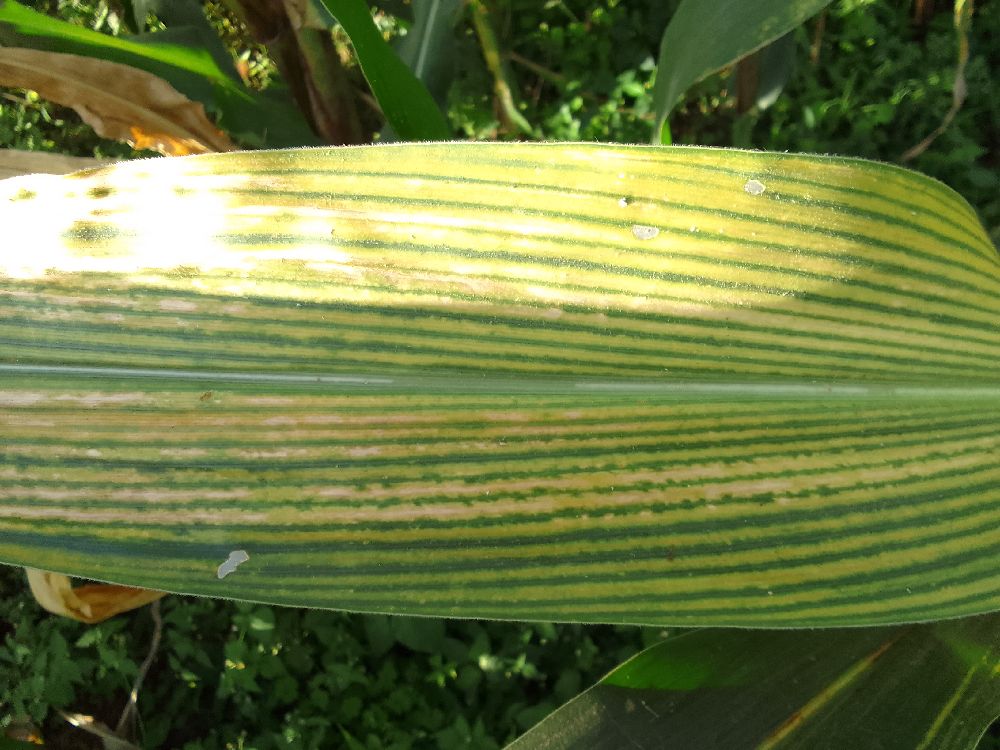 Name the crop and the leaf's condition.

maize, maize lethal necrosis
